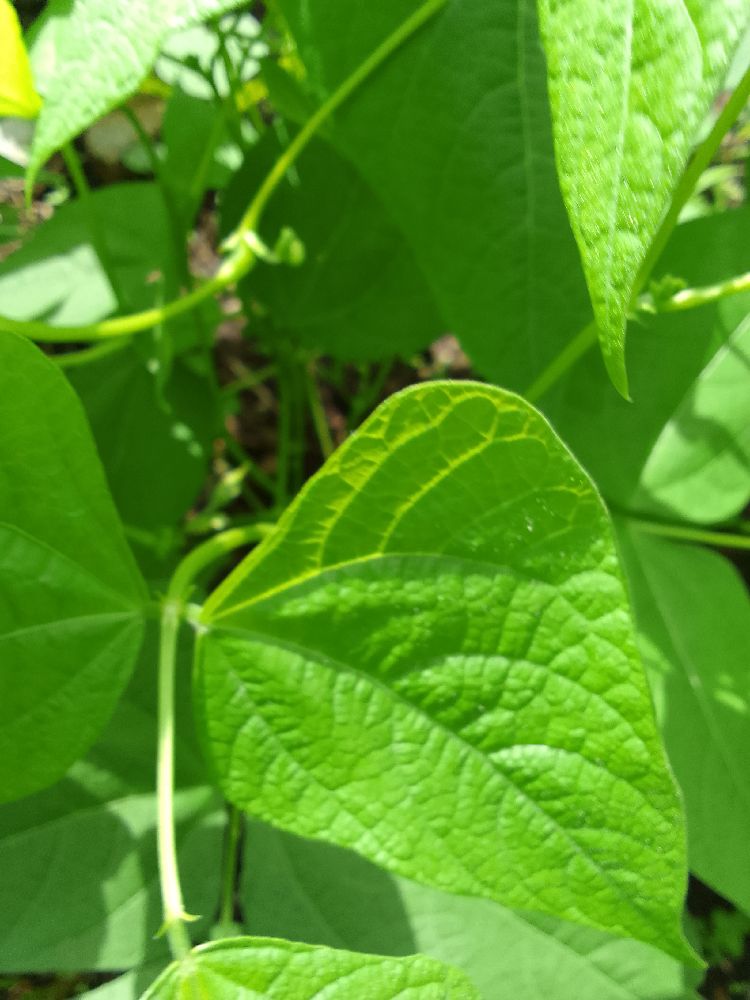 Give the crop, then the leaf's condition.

common bean, healthy
